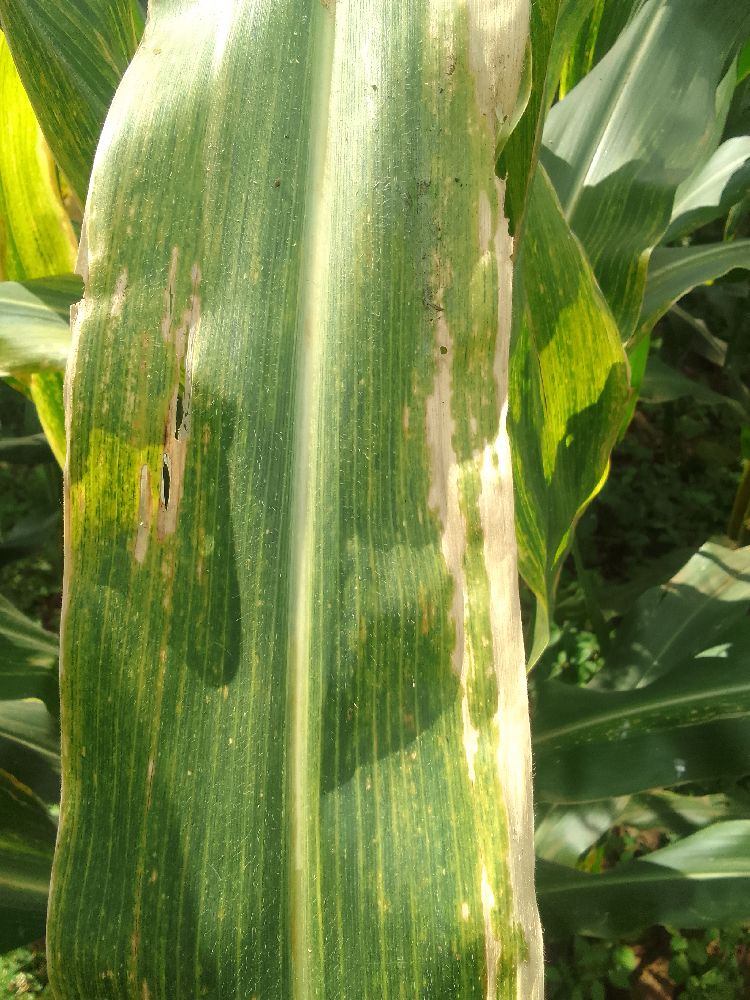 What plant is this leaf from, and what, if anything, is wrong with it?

maize, maize lethal necrosis
